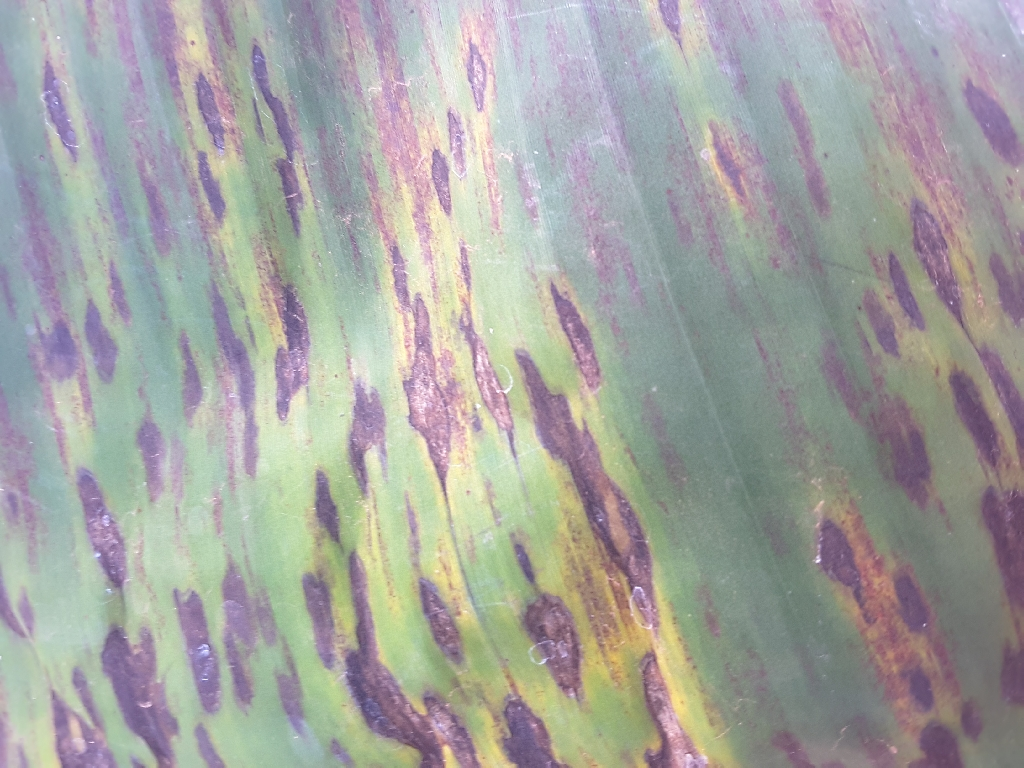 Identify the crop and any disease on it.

banana, black sigatoka
